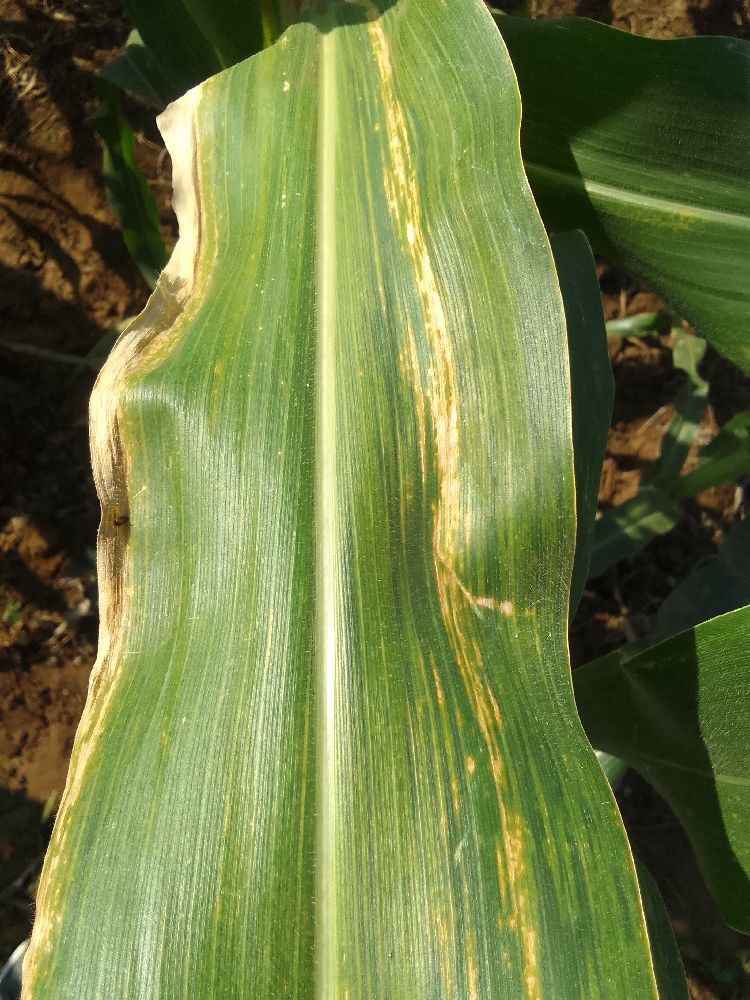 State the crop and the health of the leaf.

maize, maize lethal necrosis
